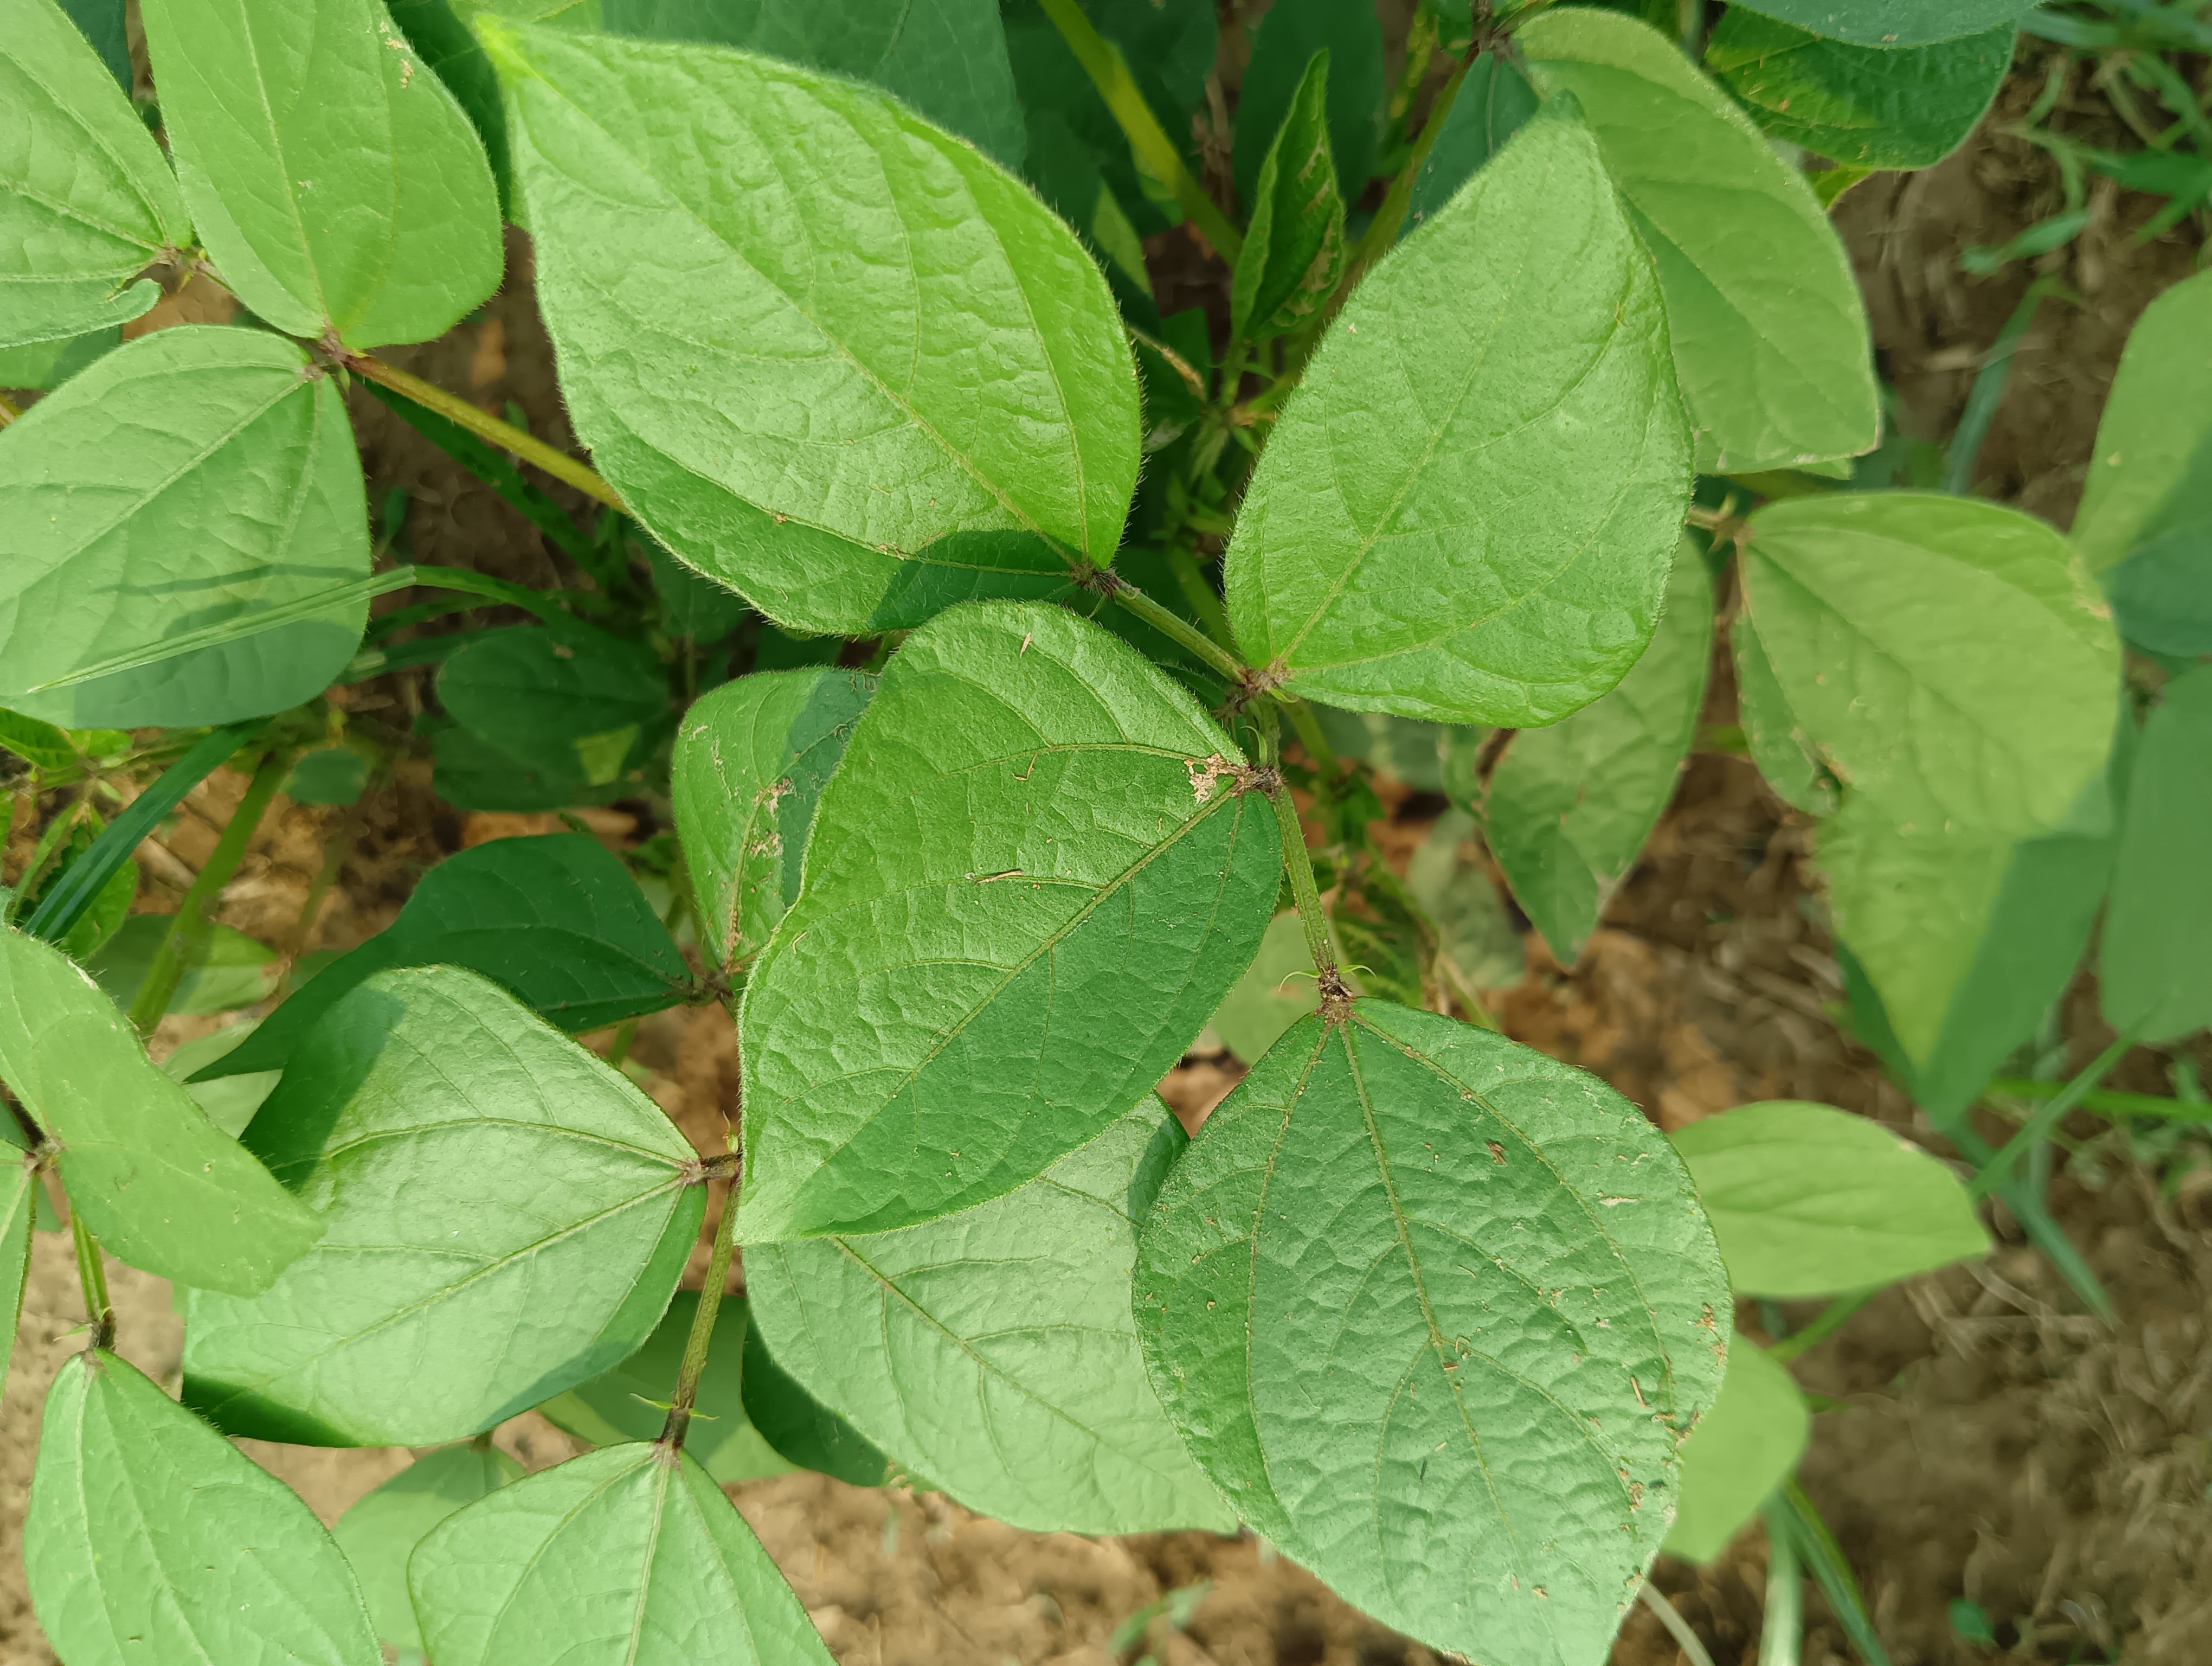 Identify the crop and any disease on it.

mungbean, healthy
